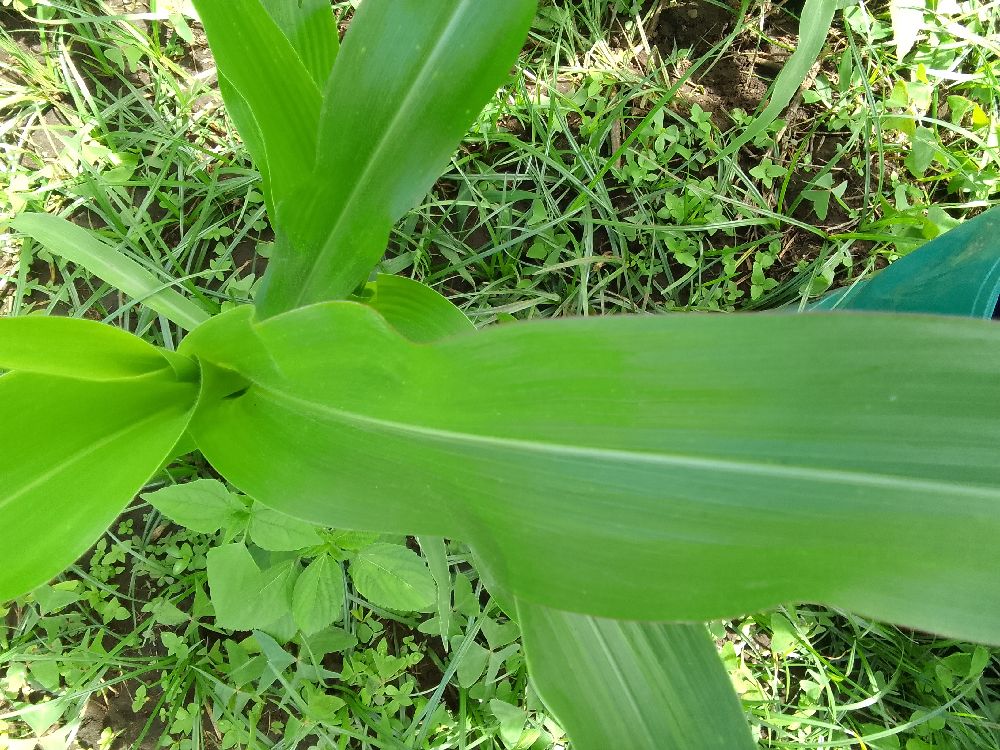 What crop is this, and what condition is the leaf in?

maize, healthy
